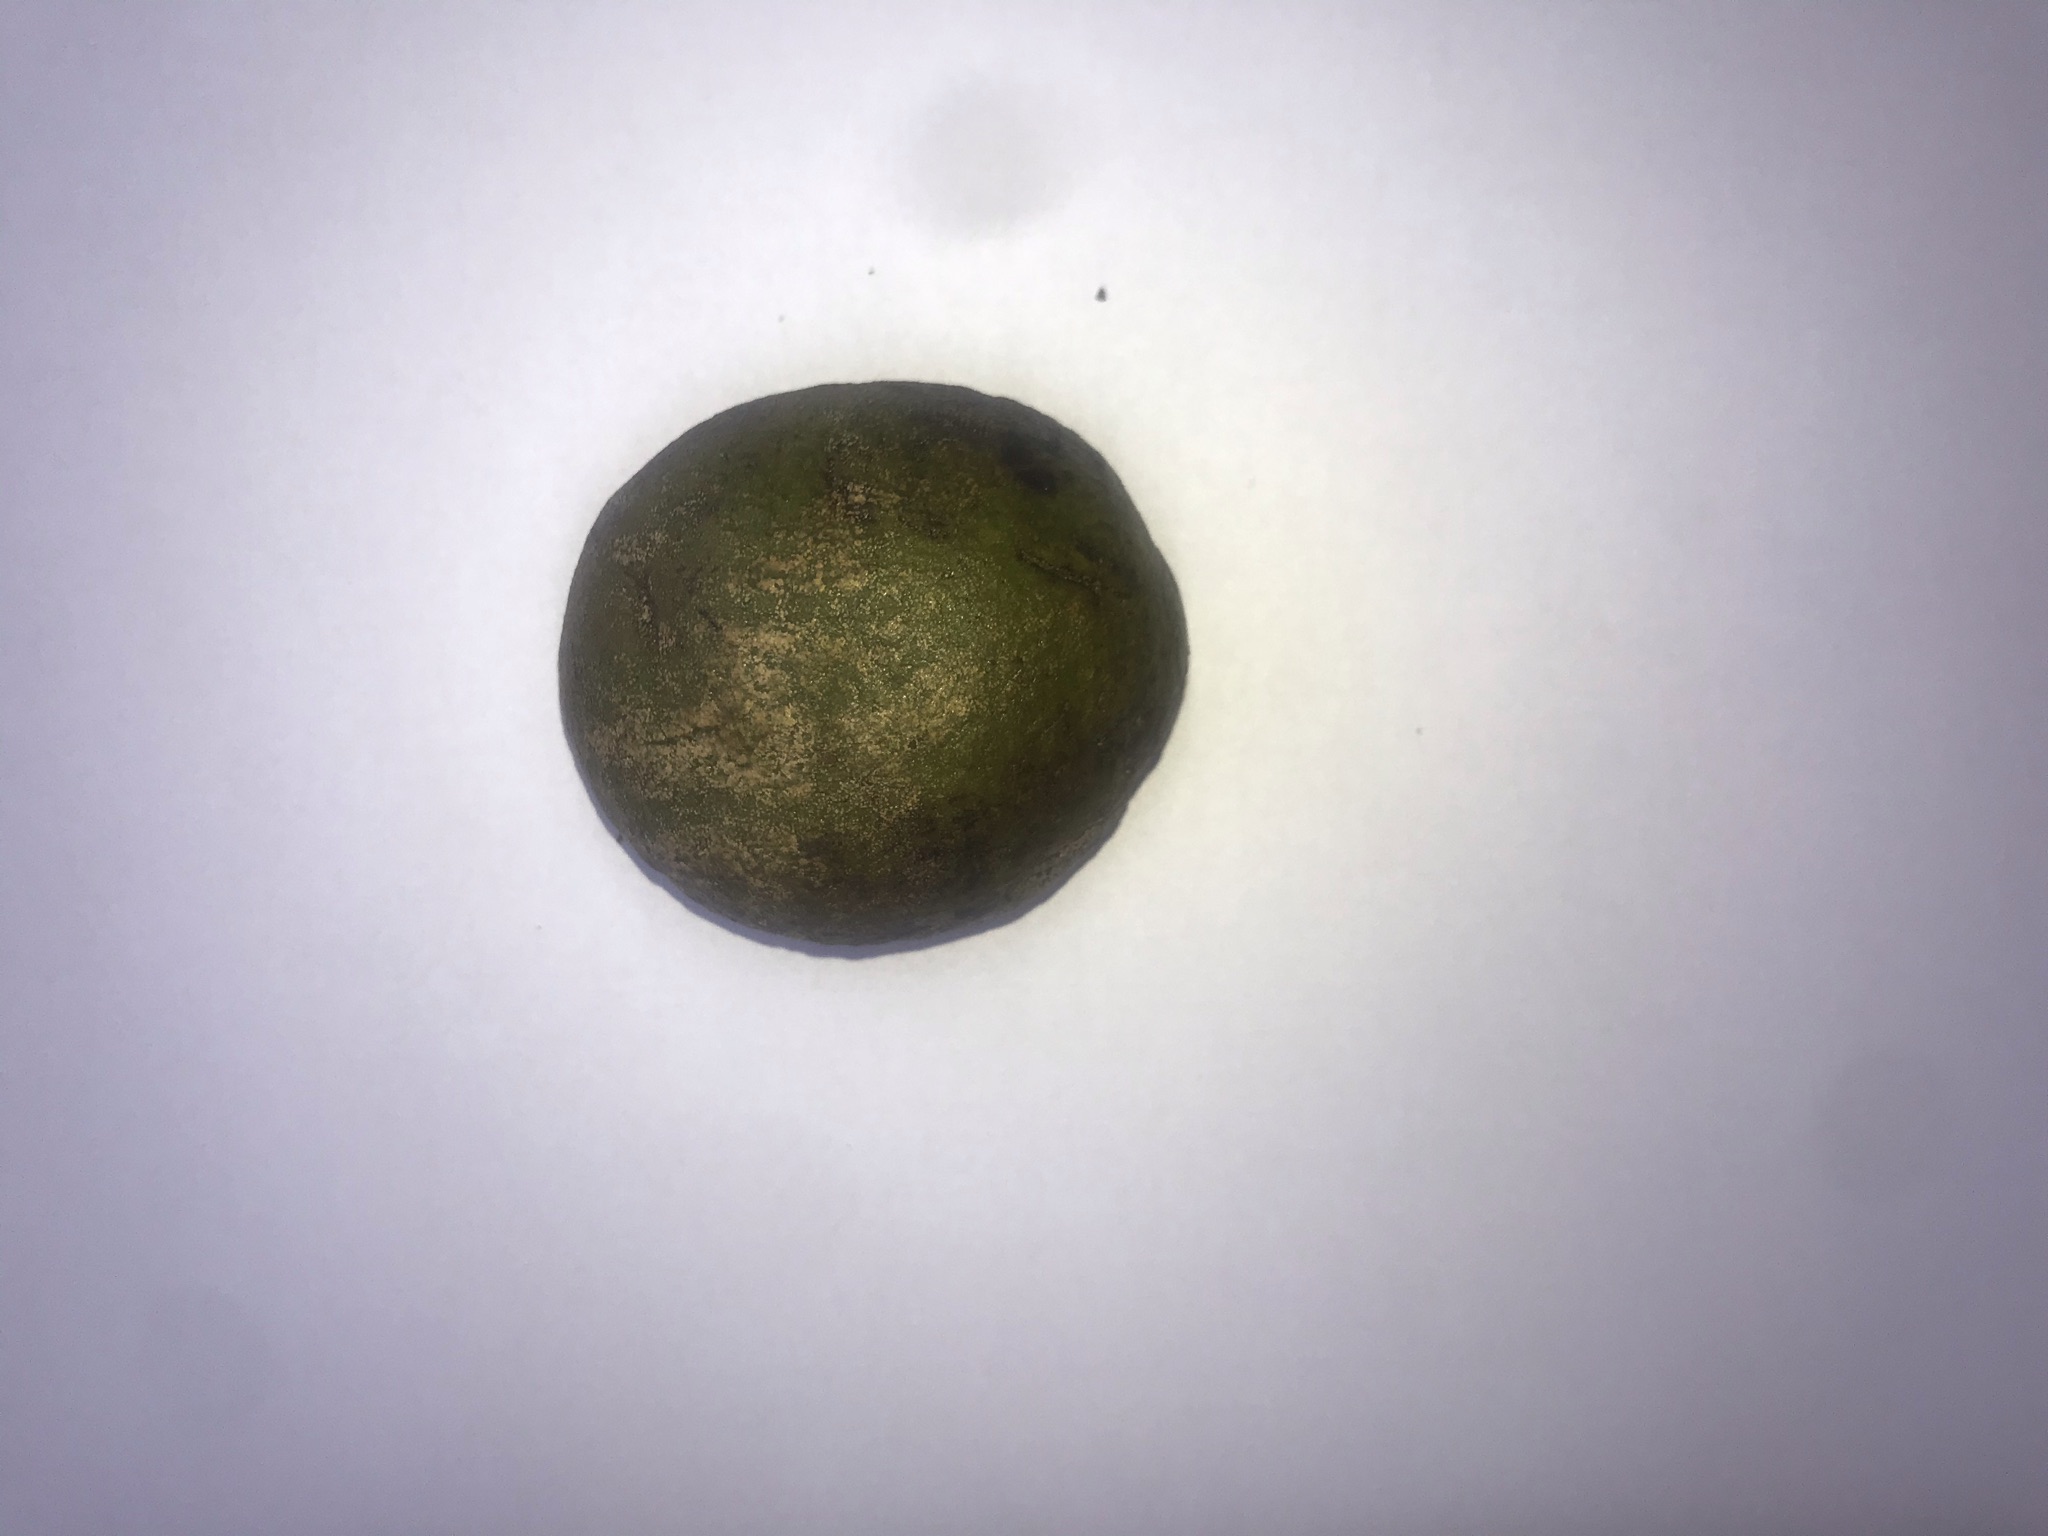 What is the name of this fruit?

pequi
